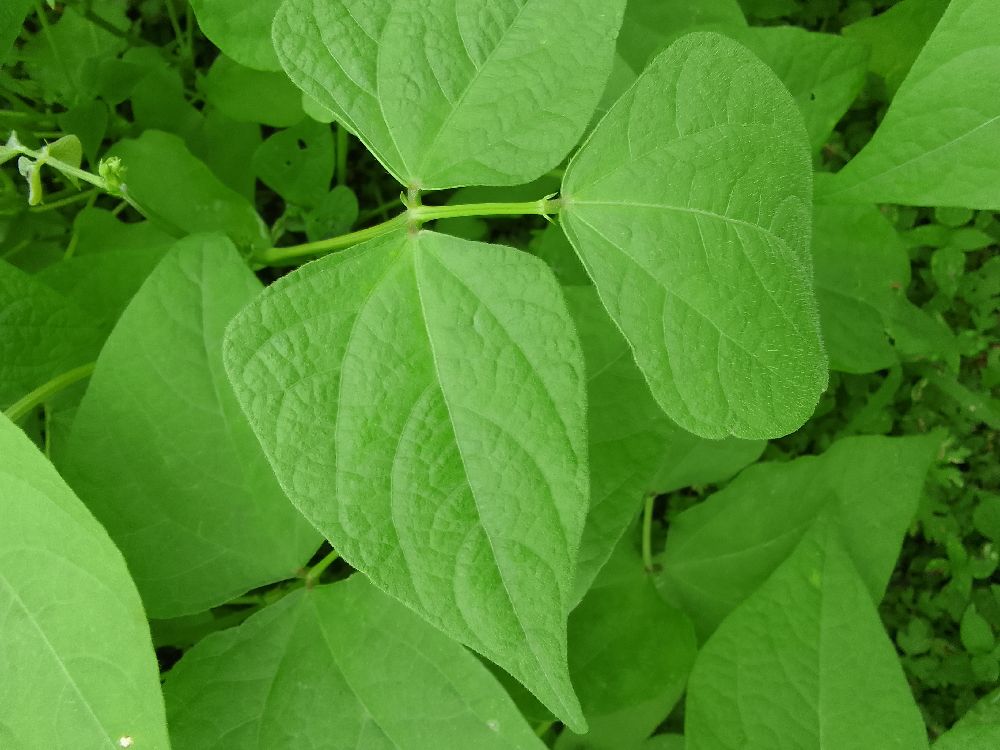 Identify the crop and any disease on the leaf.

common bean, healthy
